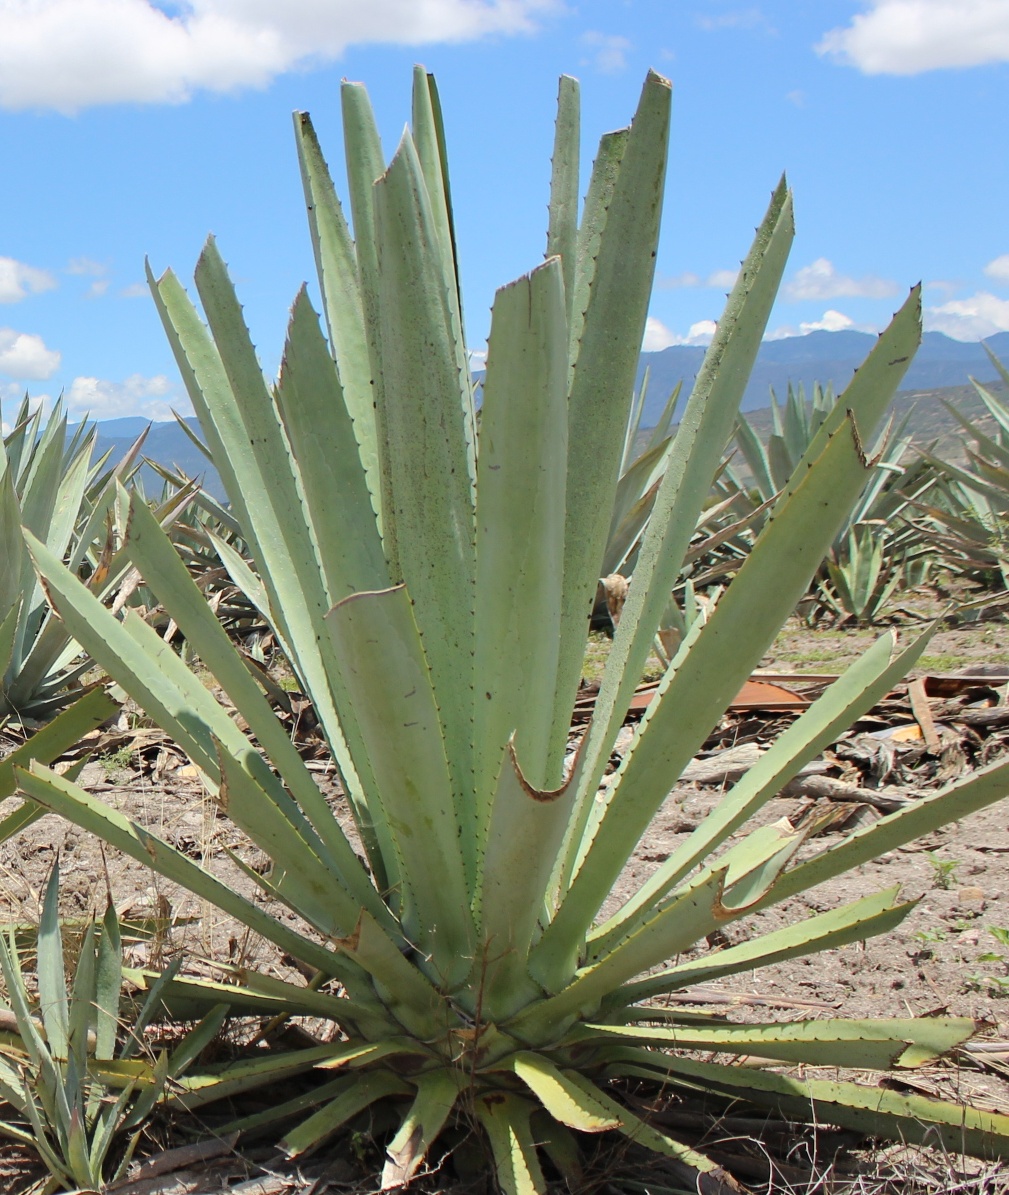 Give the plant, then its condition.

agave, yellow
